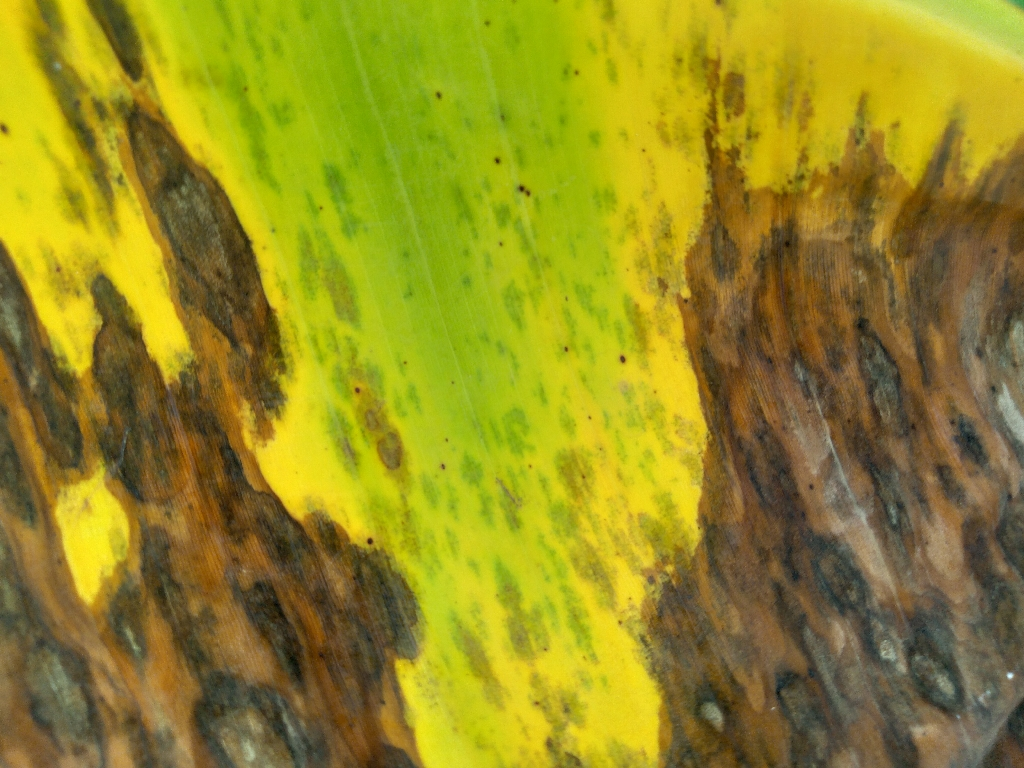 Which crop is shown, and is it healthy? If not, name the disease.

banana, black sigatoka
